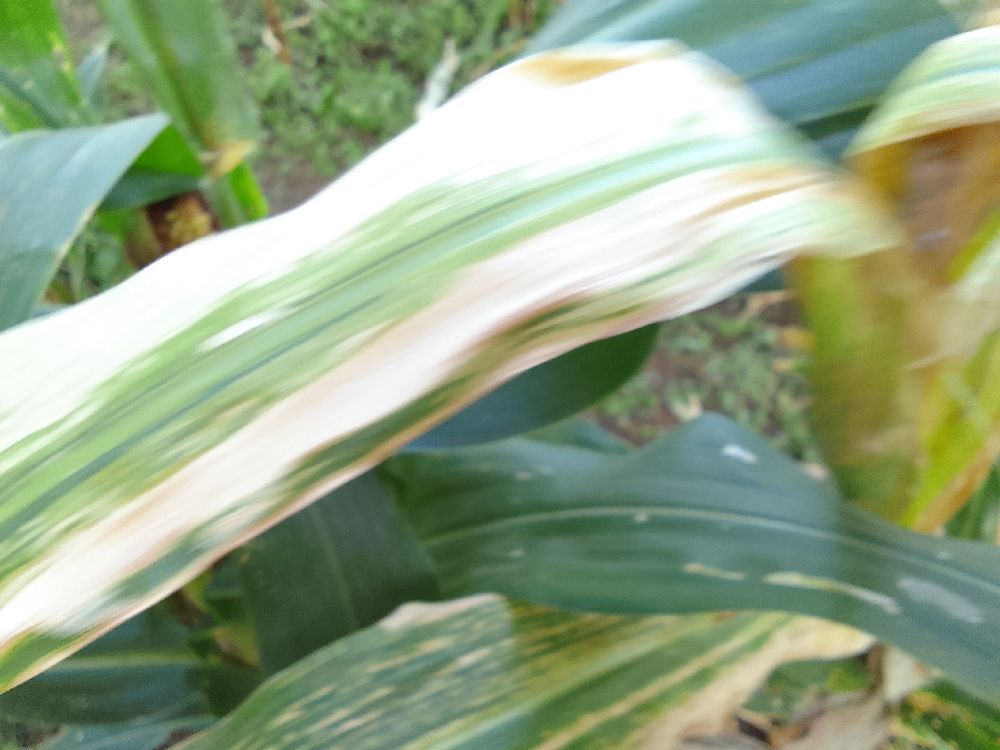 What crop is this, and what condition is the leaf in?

maize, maize lethal necrosis
